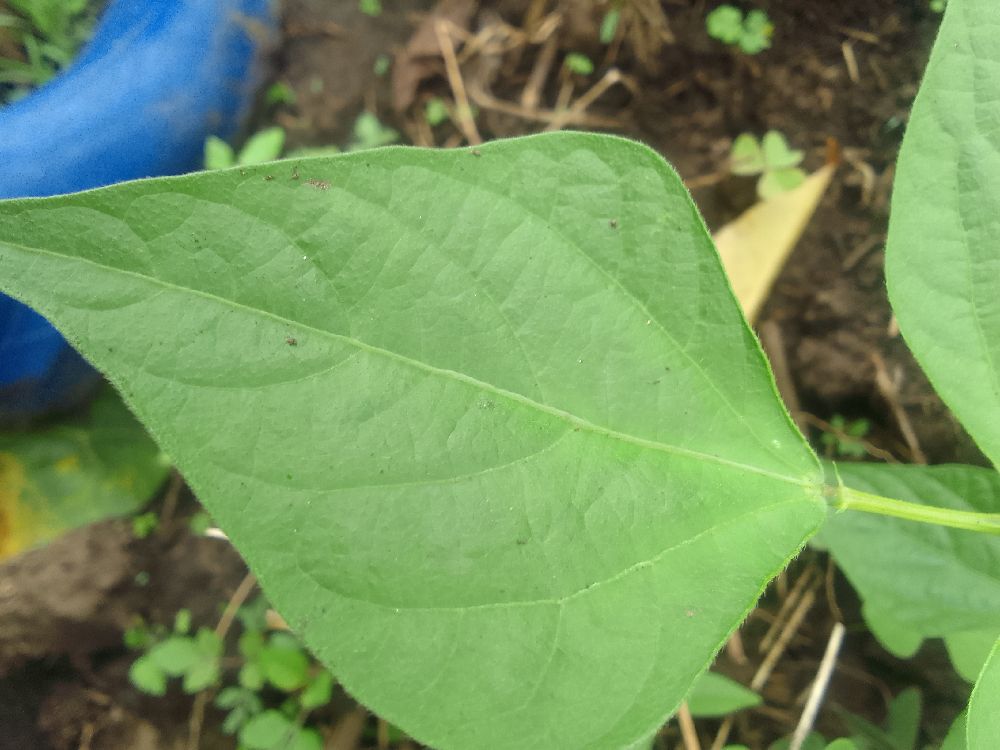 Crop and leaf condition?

common bean, healthy
